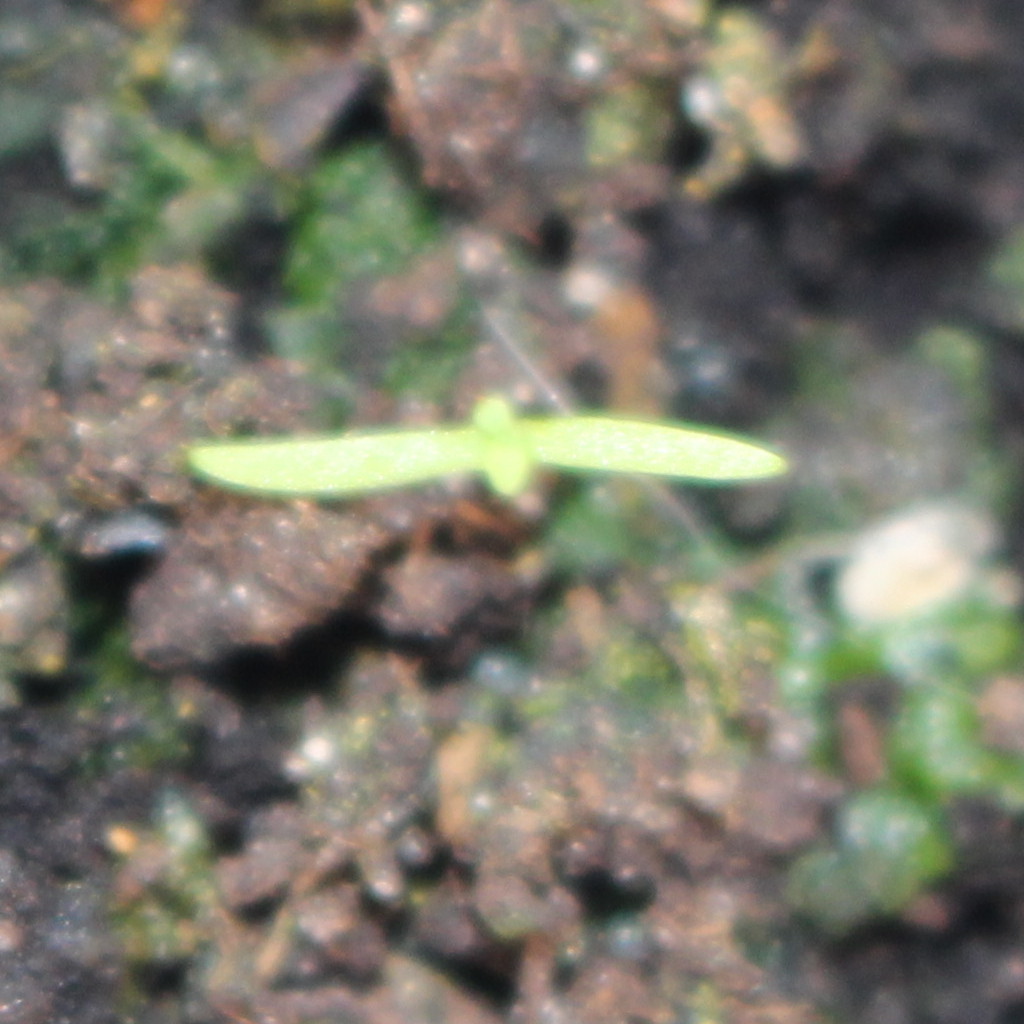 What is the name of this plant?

Papaver rhoeas
